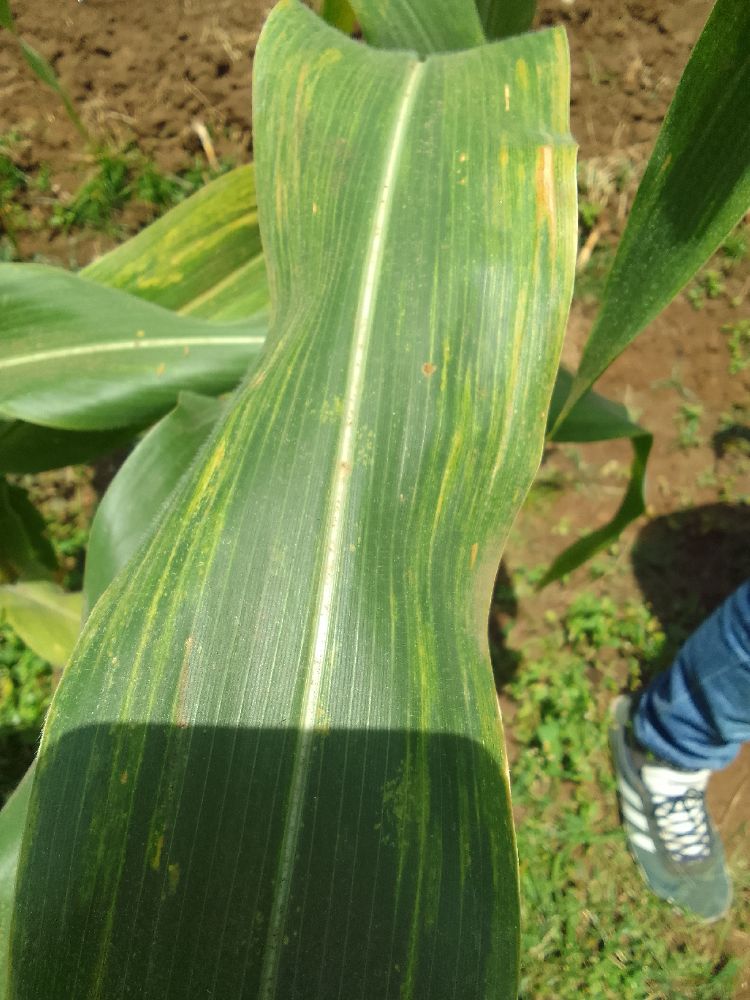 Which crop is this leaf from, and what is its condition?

maize, maize lethal necrosis
